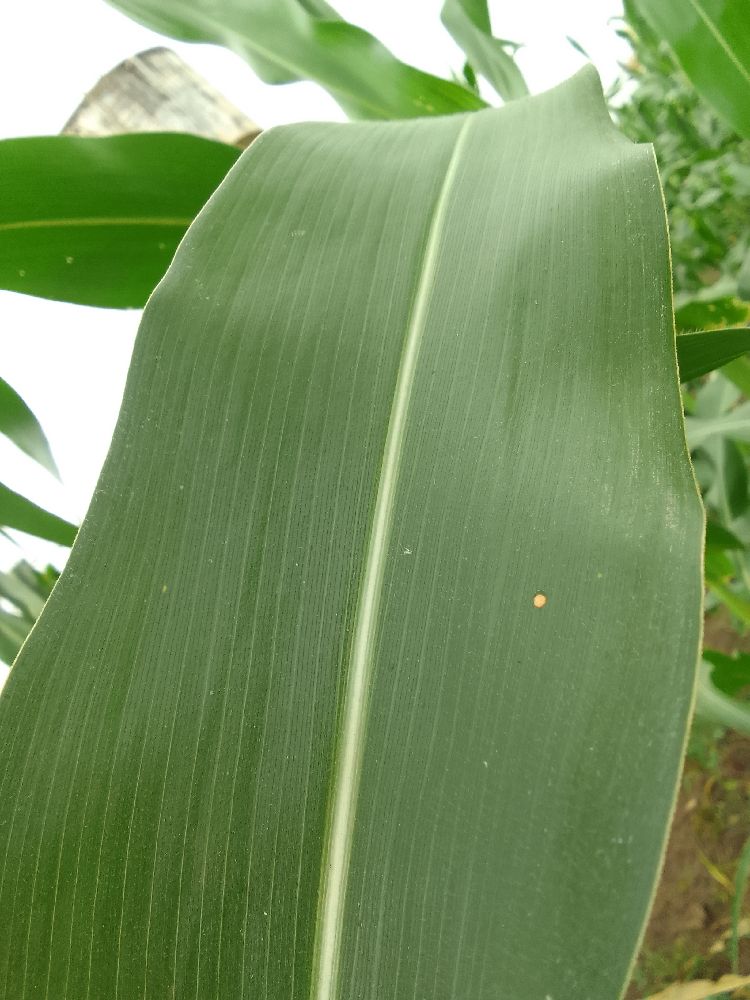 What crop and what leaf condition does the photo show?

maize, healthy
